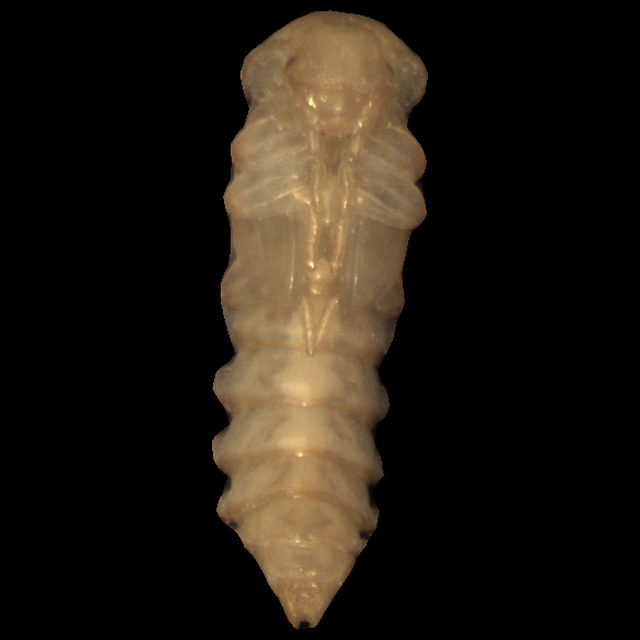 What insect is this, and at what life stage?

mealworm pupa
